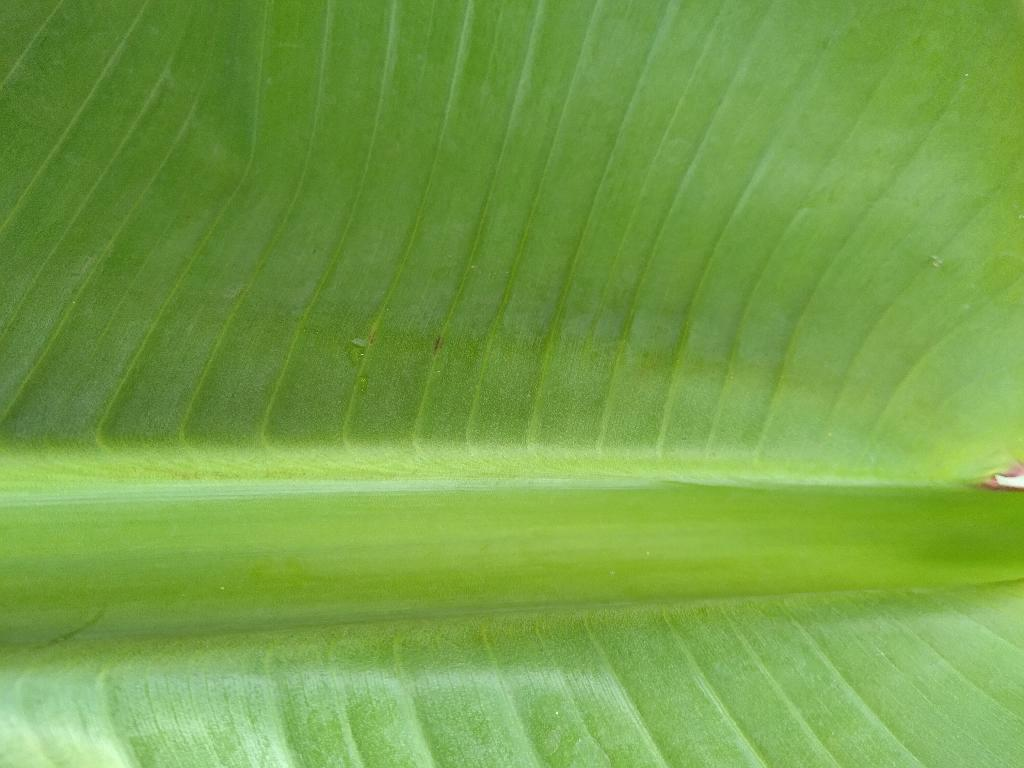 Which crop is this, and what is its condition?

banana, healthy
